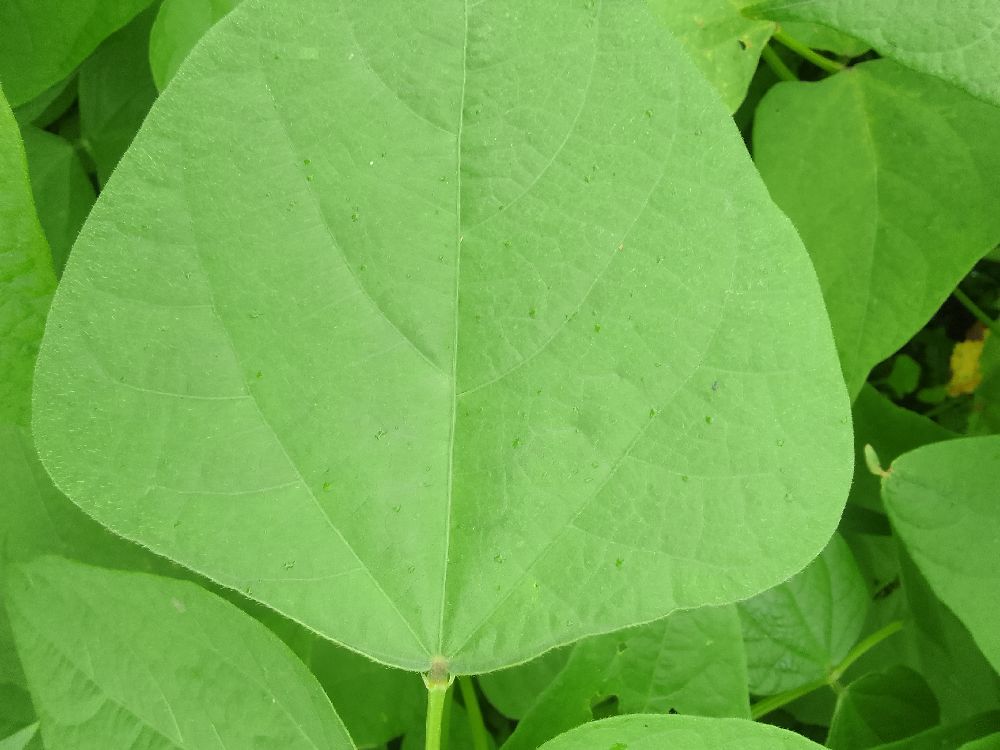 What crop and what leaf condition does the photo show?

common bean, healthy
